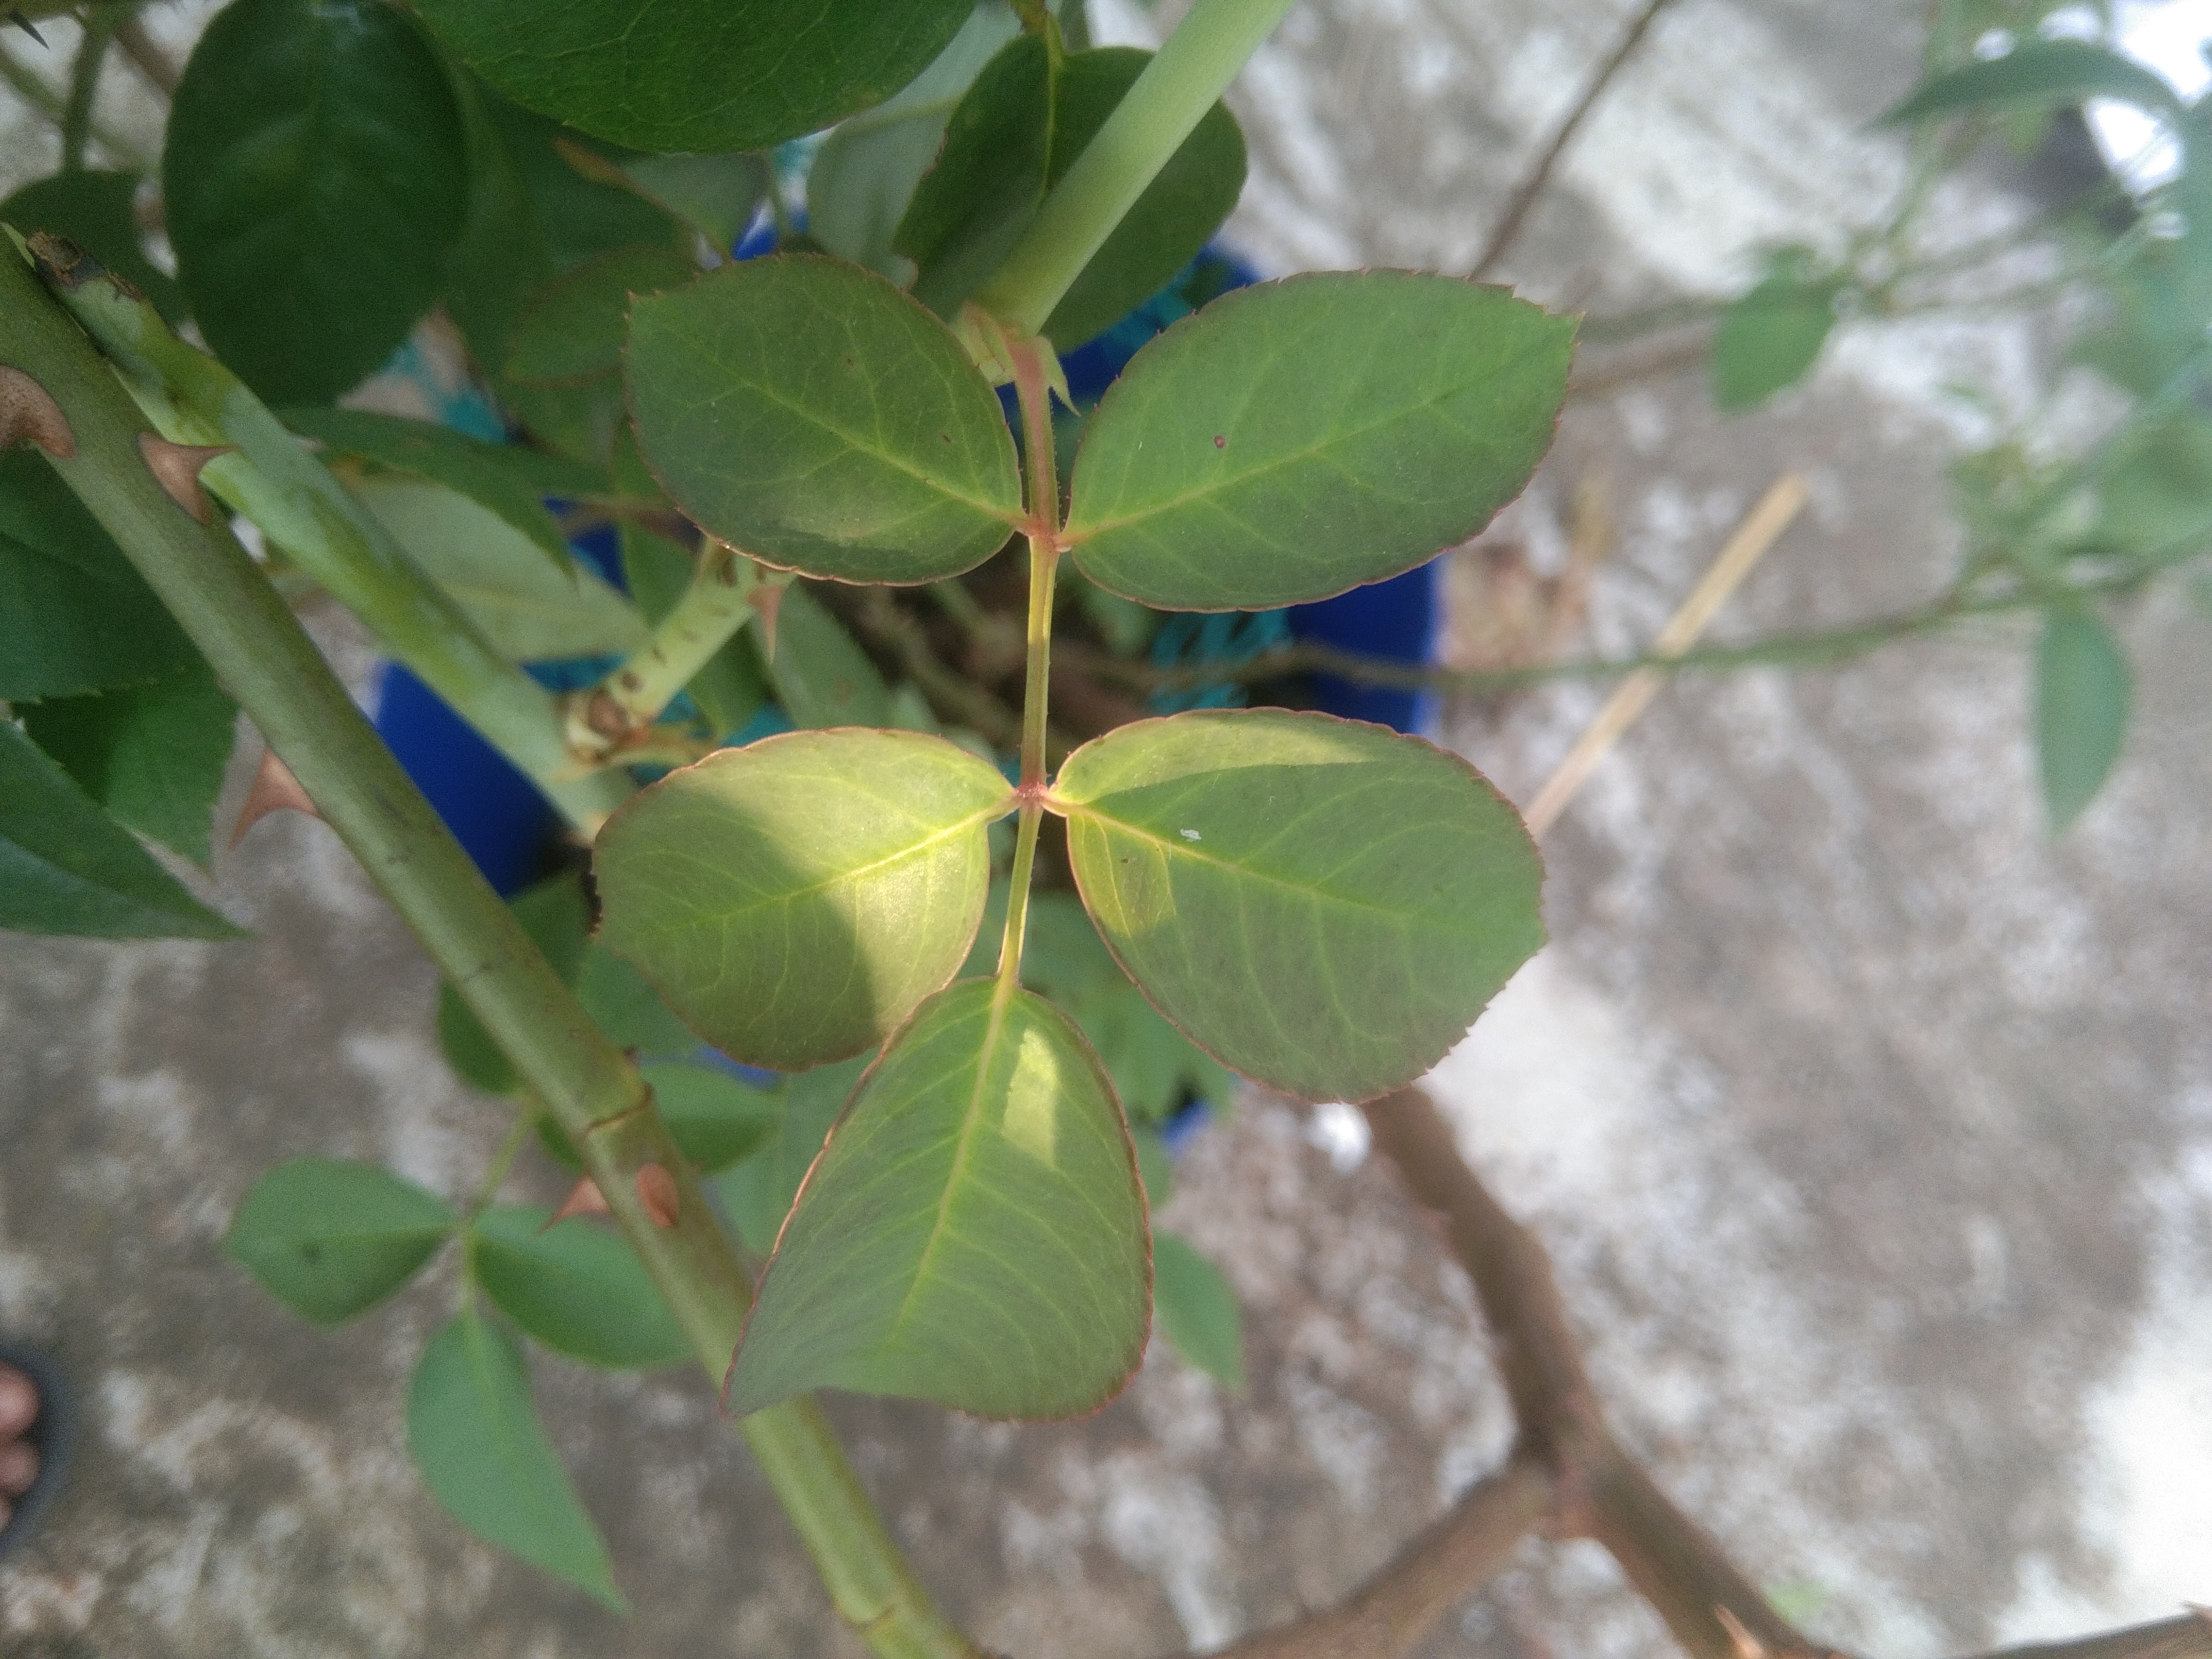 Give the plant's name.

rose
